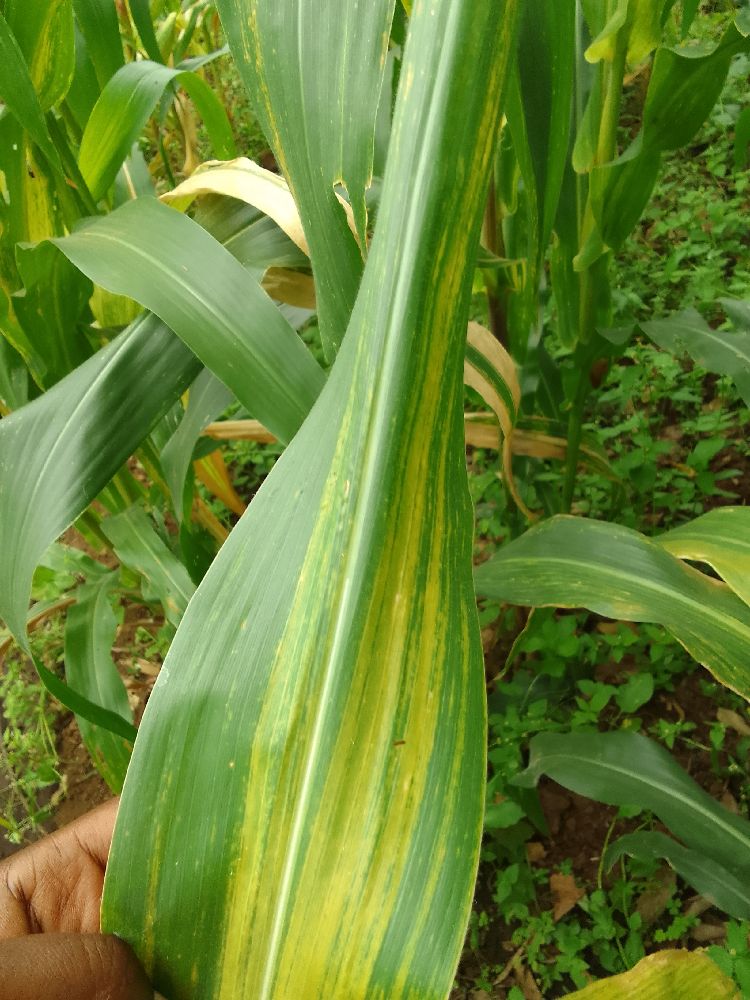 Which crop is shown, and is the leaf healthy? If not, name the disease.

maize, maize lethal necrosis
